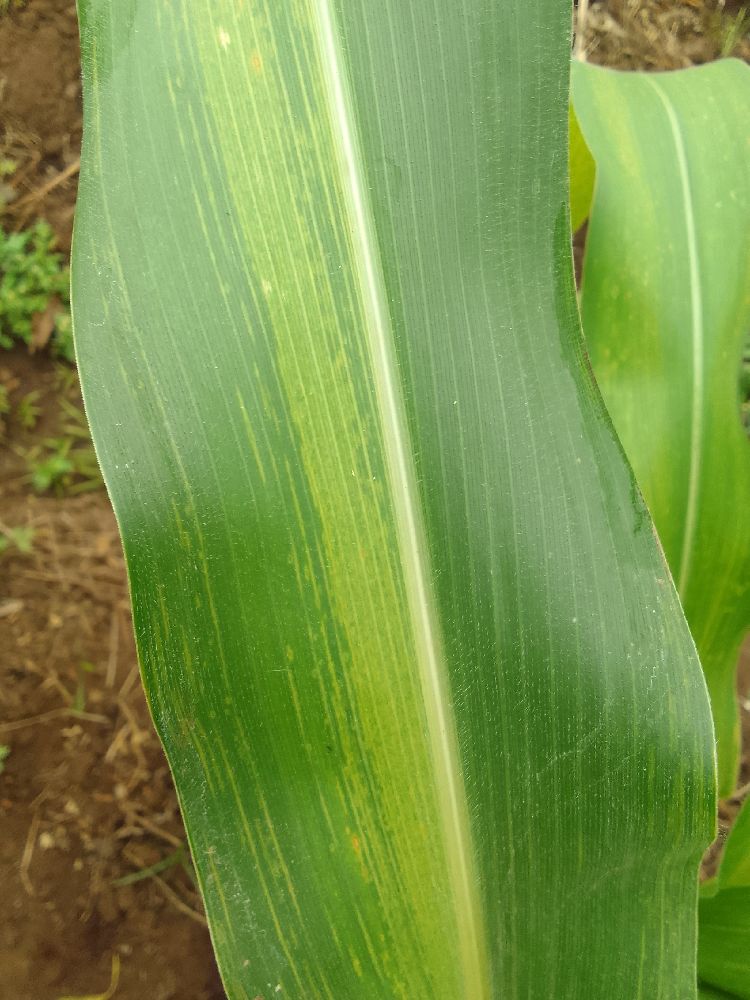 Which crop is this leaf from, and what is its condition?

maize, maize lethal necrosis
